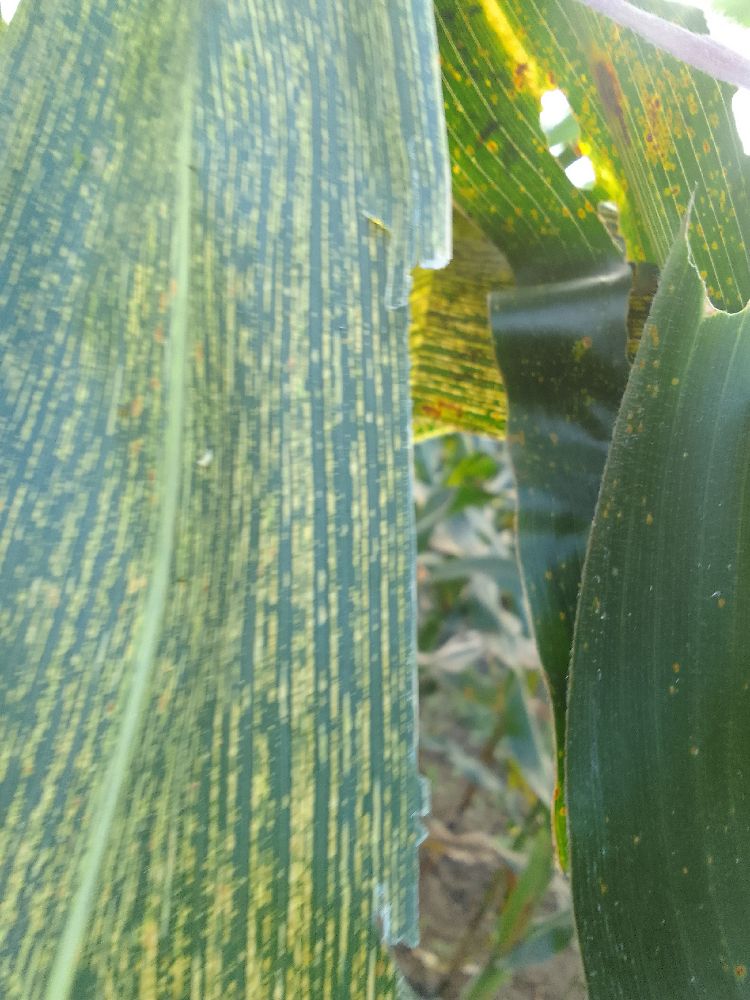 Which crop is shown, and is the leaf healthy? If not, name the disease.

maize, maize streak virus
